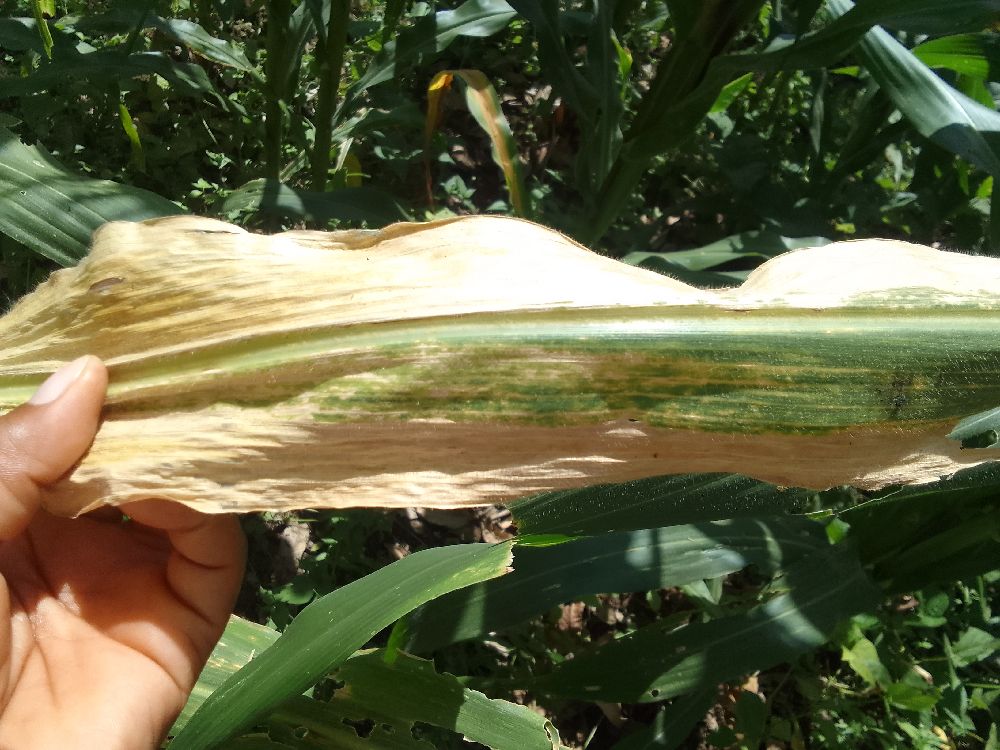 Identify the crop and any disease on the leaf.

maize, maize lethal necrosis
